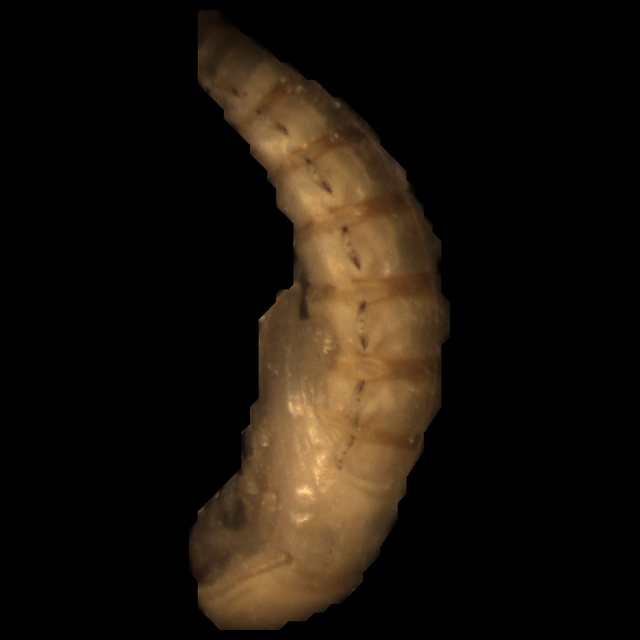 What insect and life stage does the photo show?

mealworm pupa
